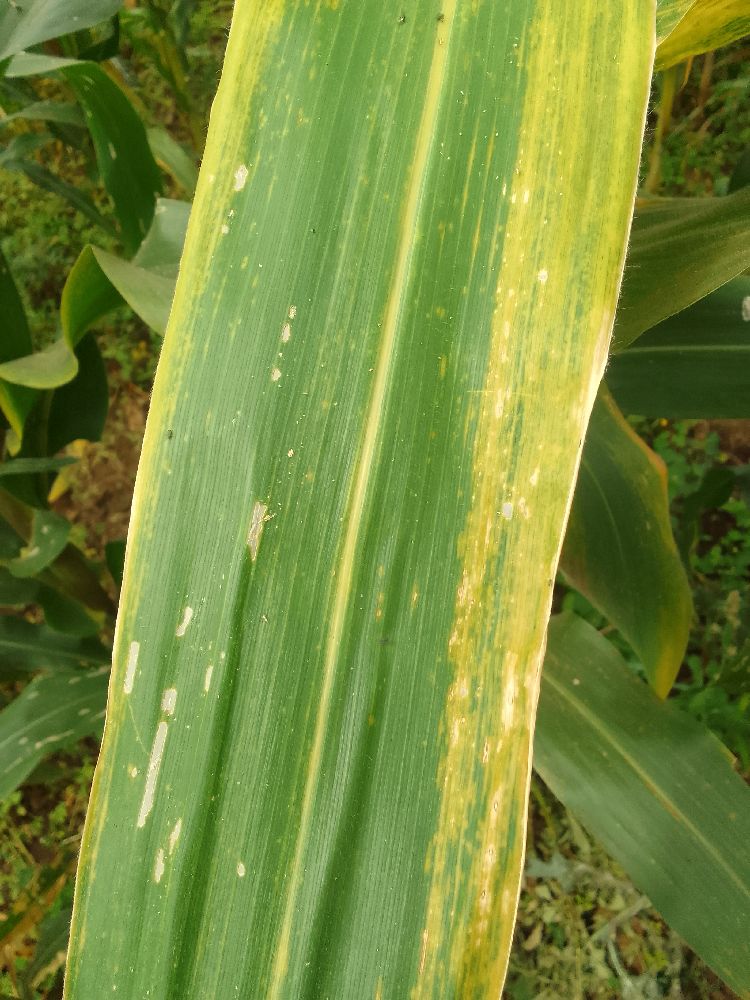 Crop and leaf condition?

maize, maize lethal necrosis
